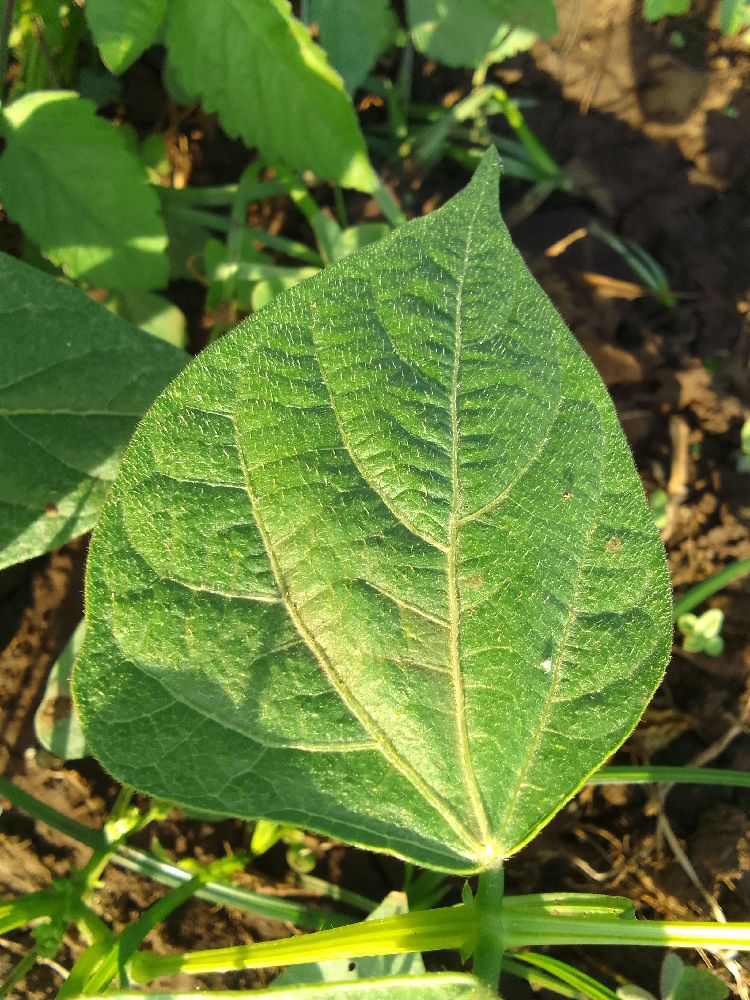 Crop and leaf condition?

common bean, healthy
